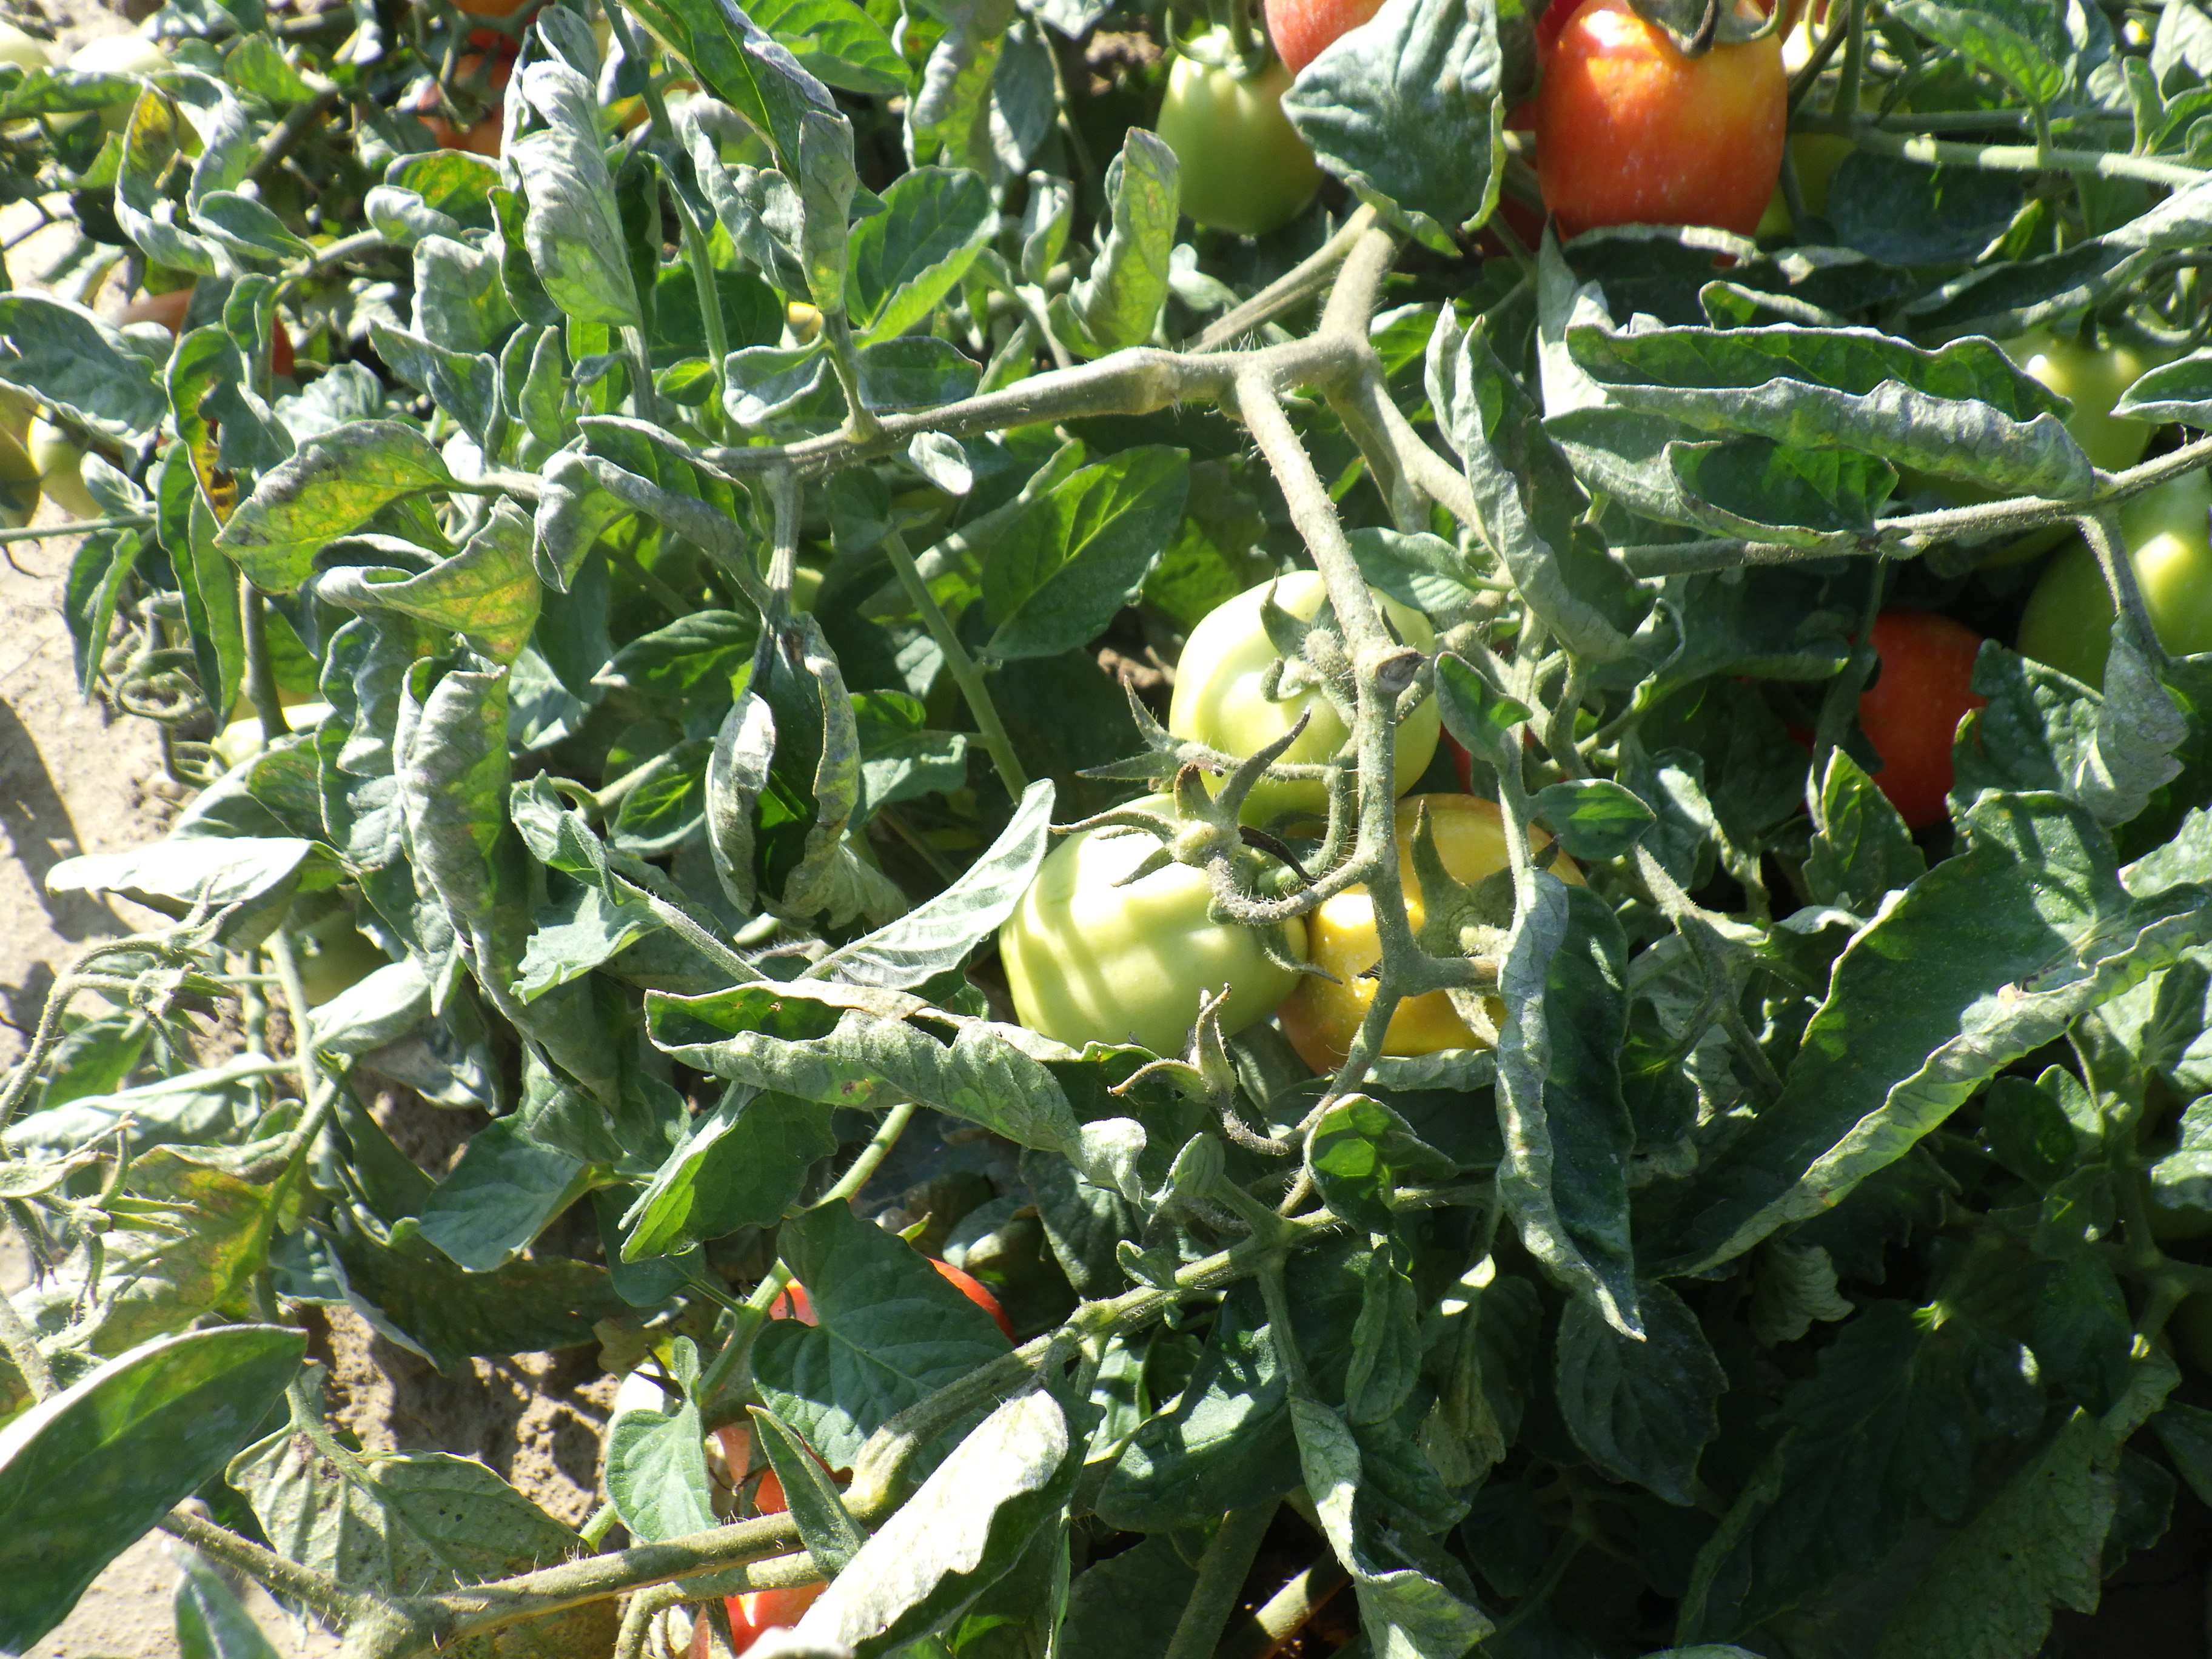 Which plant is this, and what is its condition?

tomato, bacterial spot, drought
